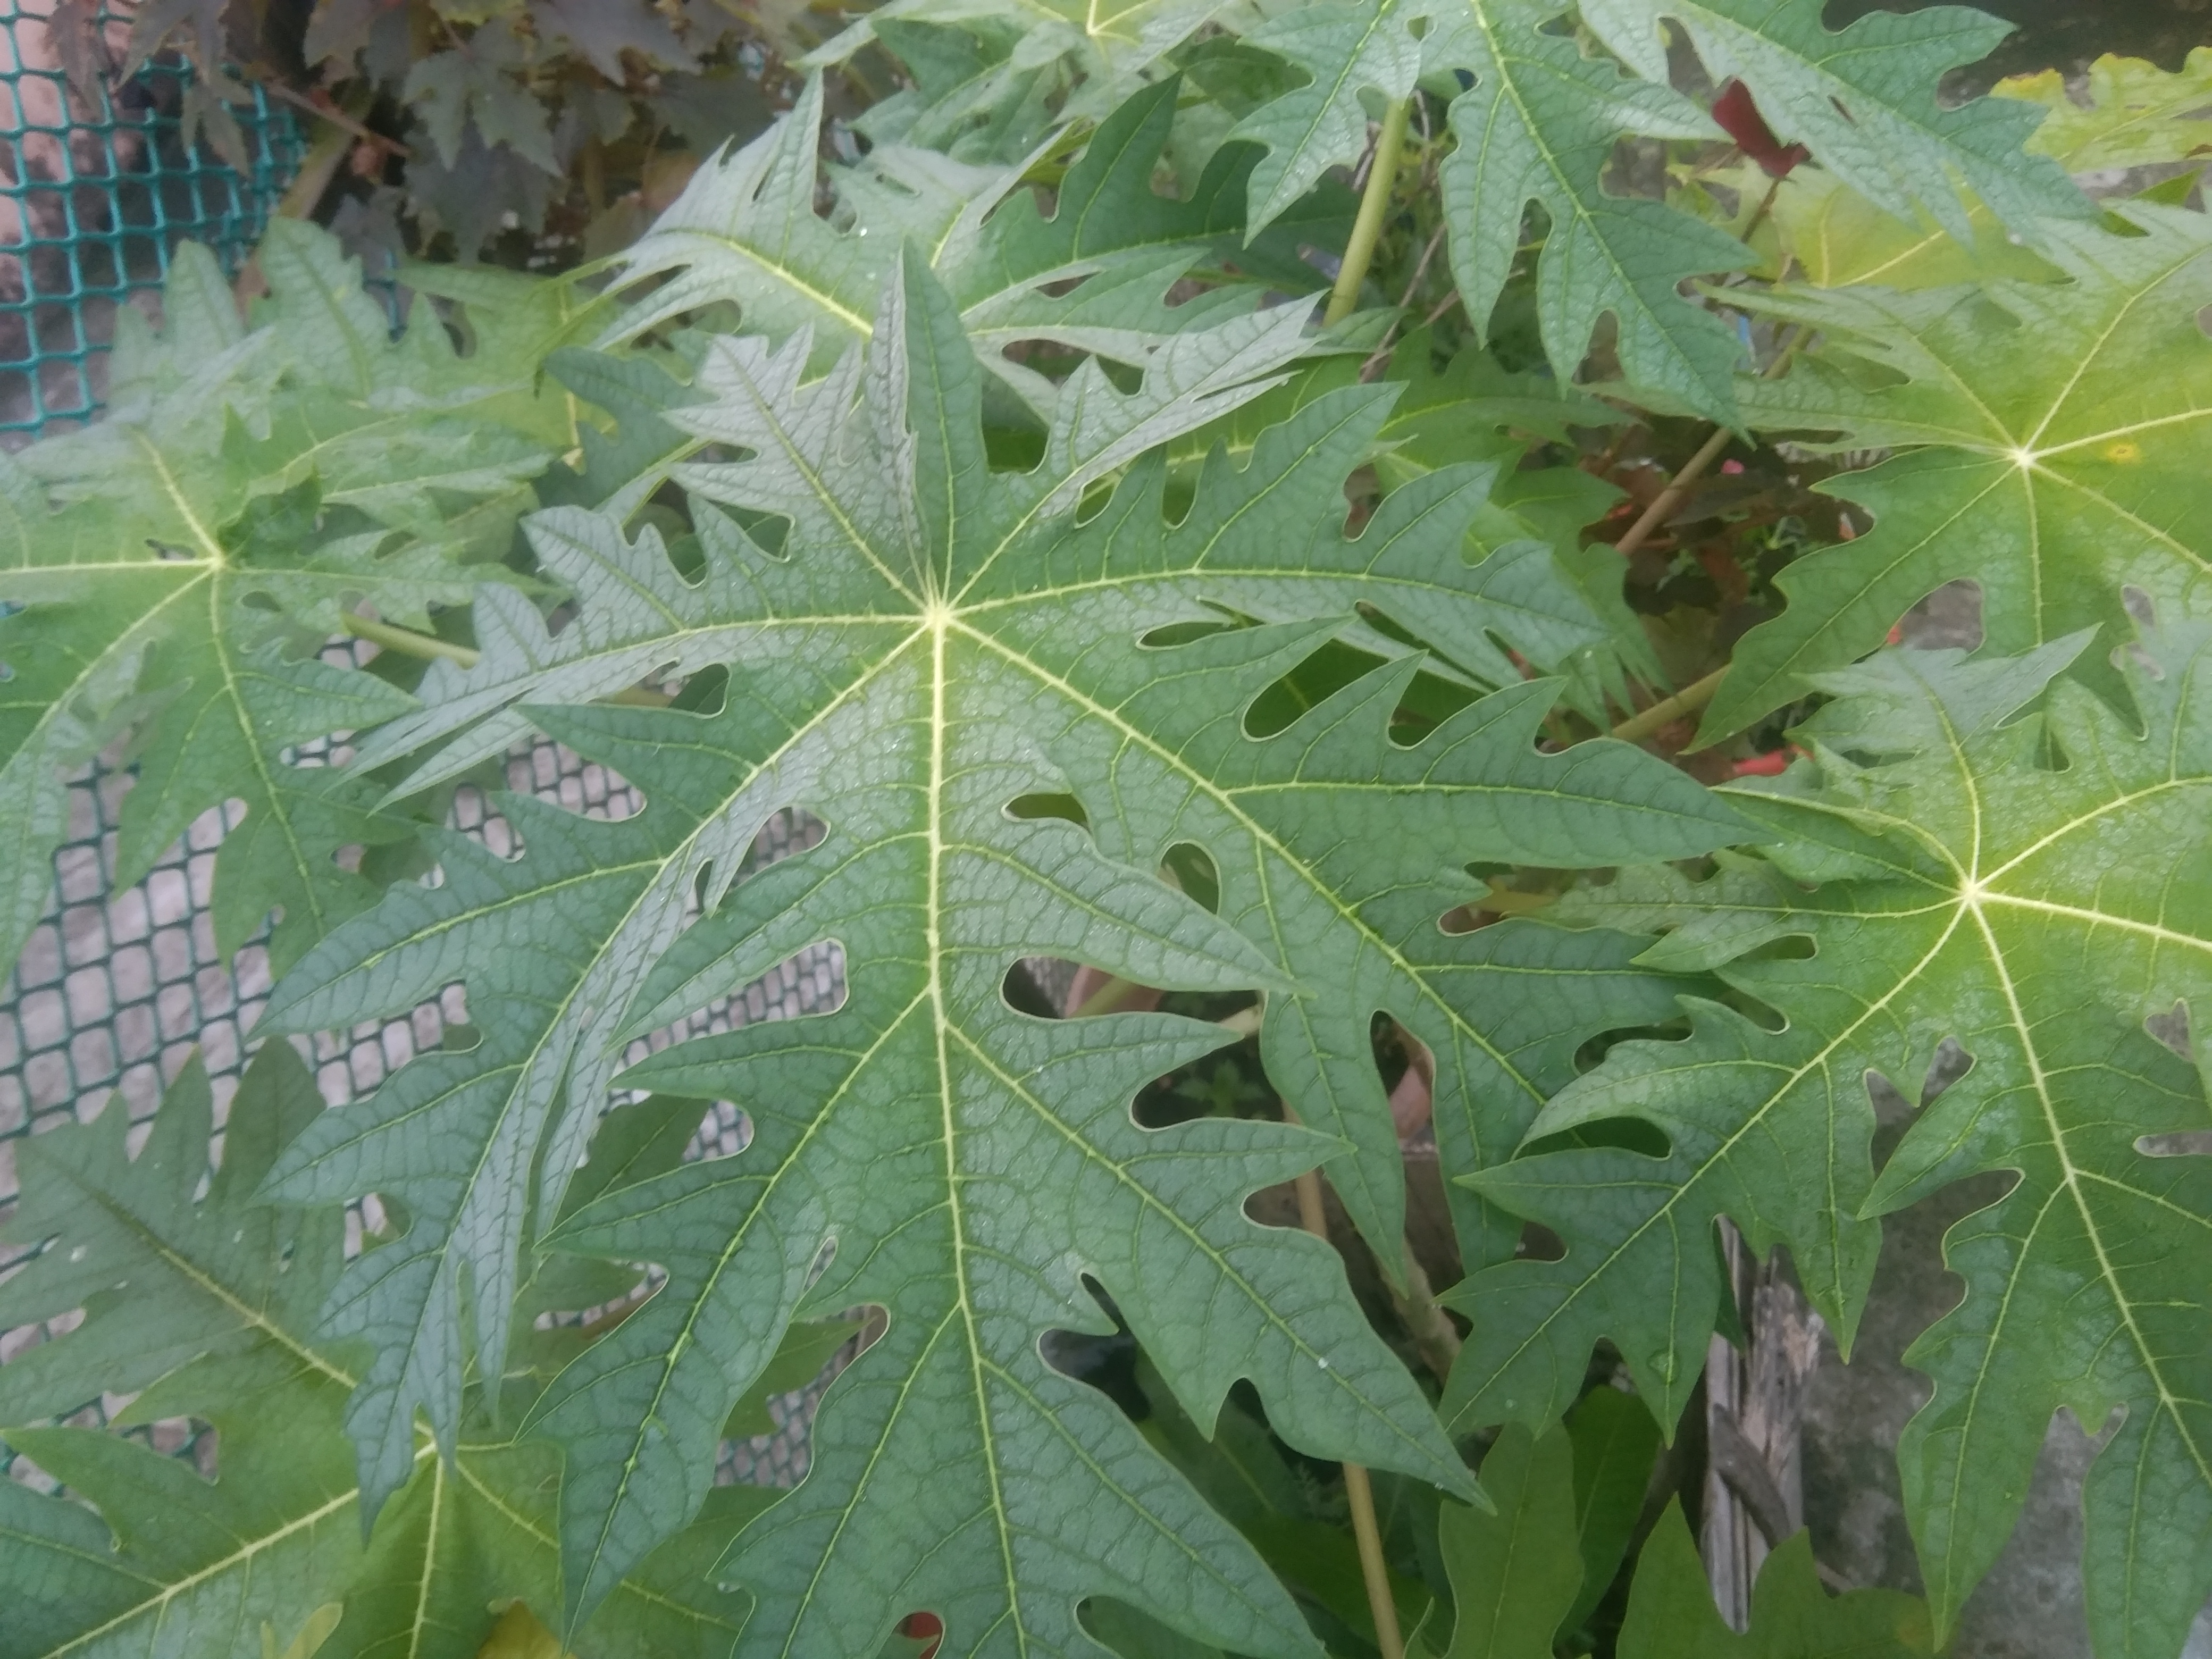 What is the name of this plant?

papaya
